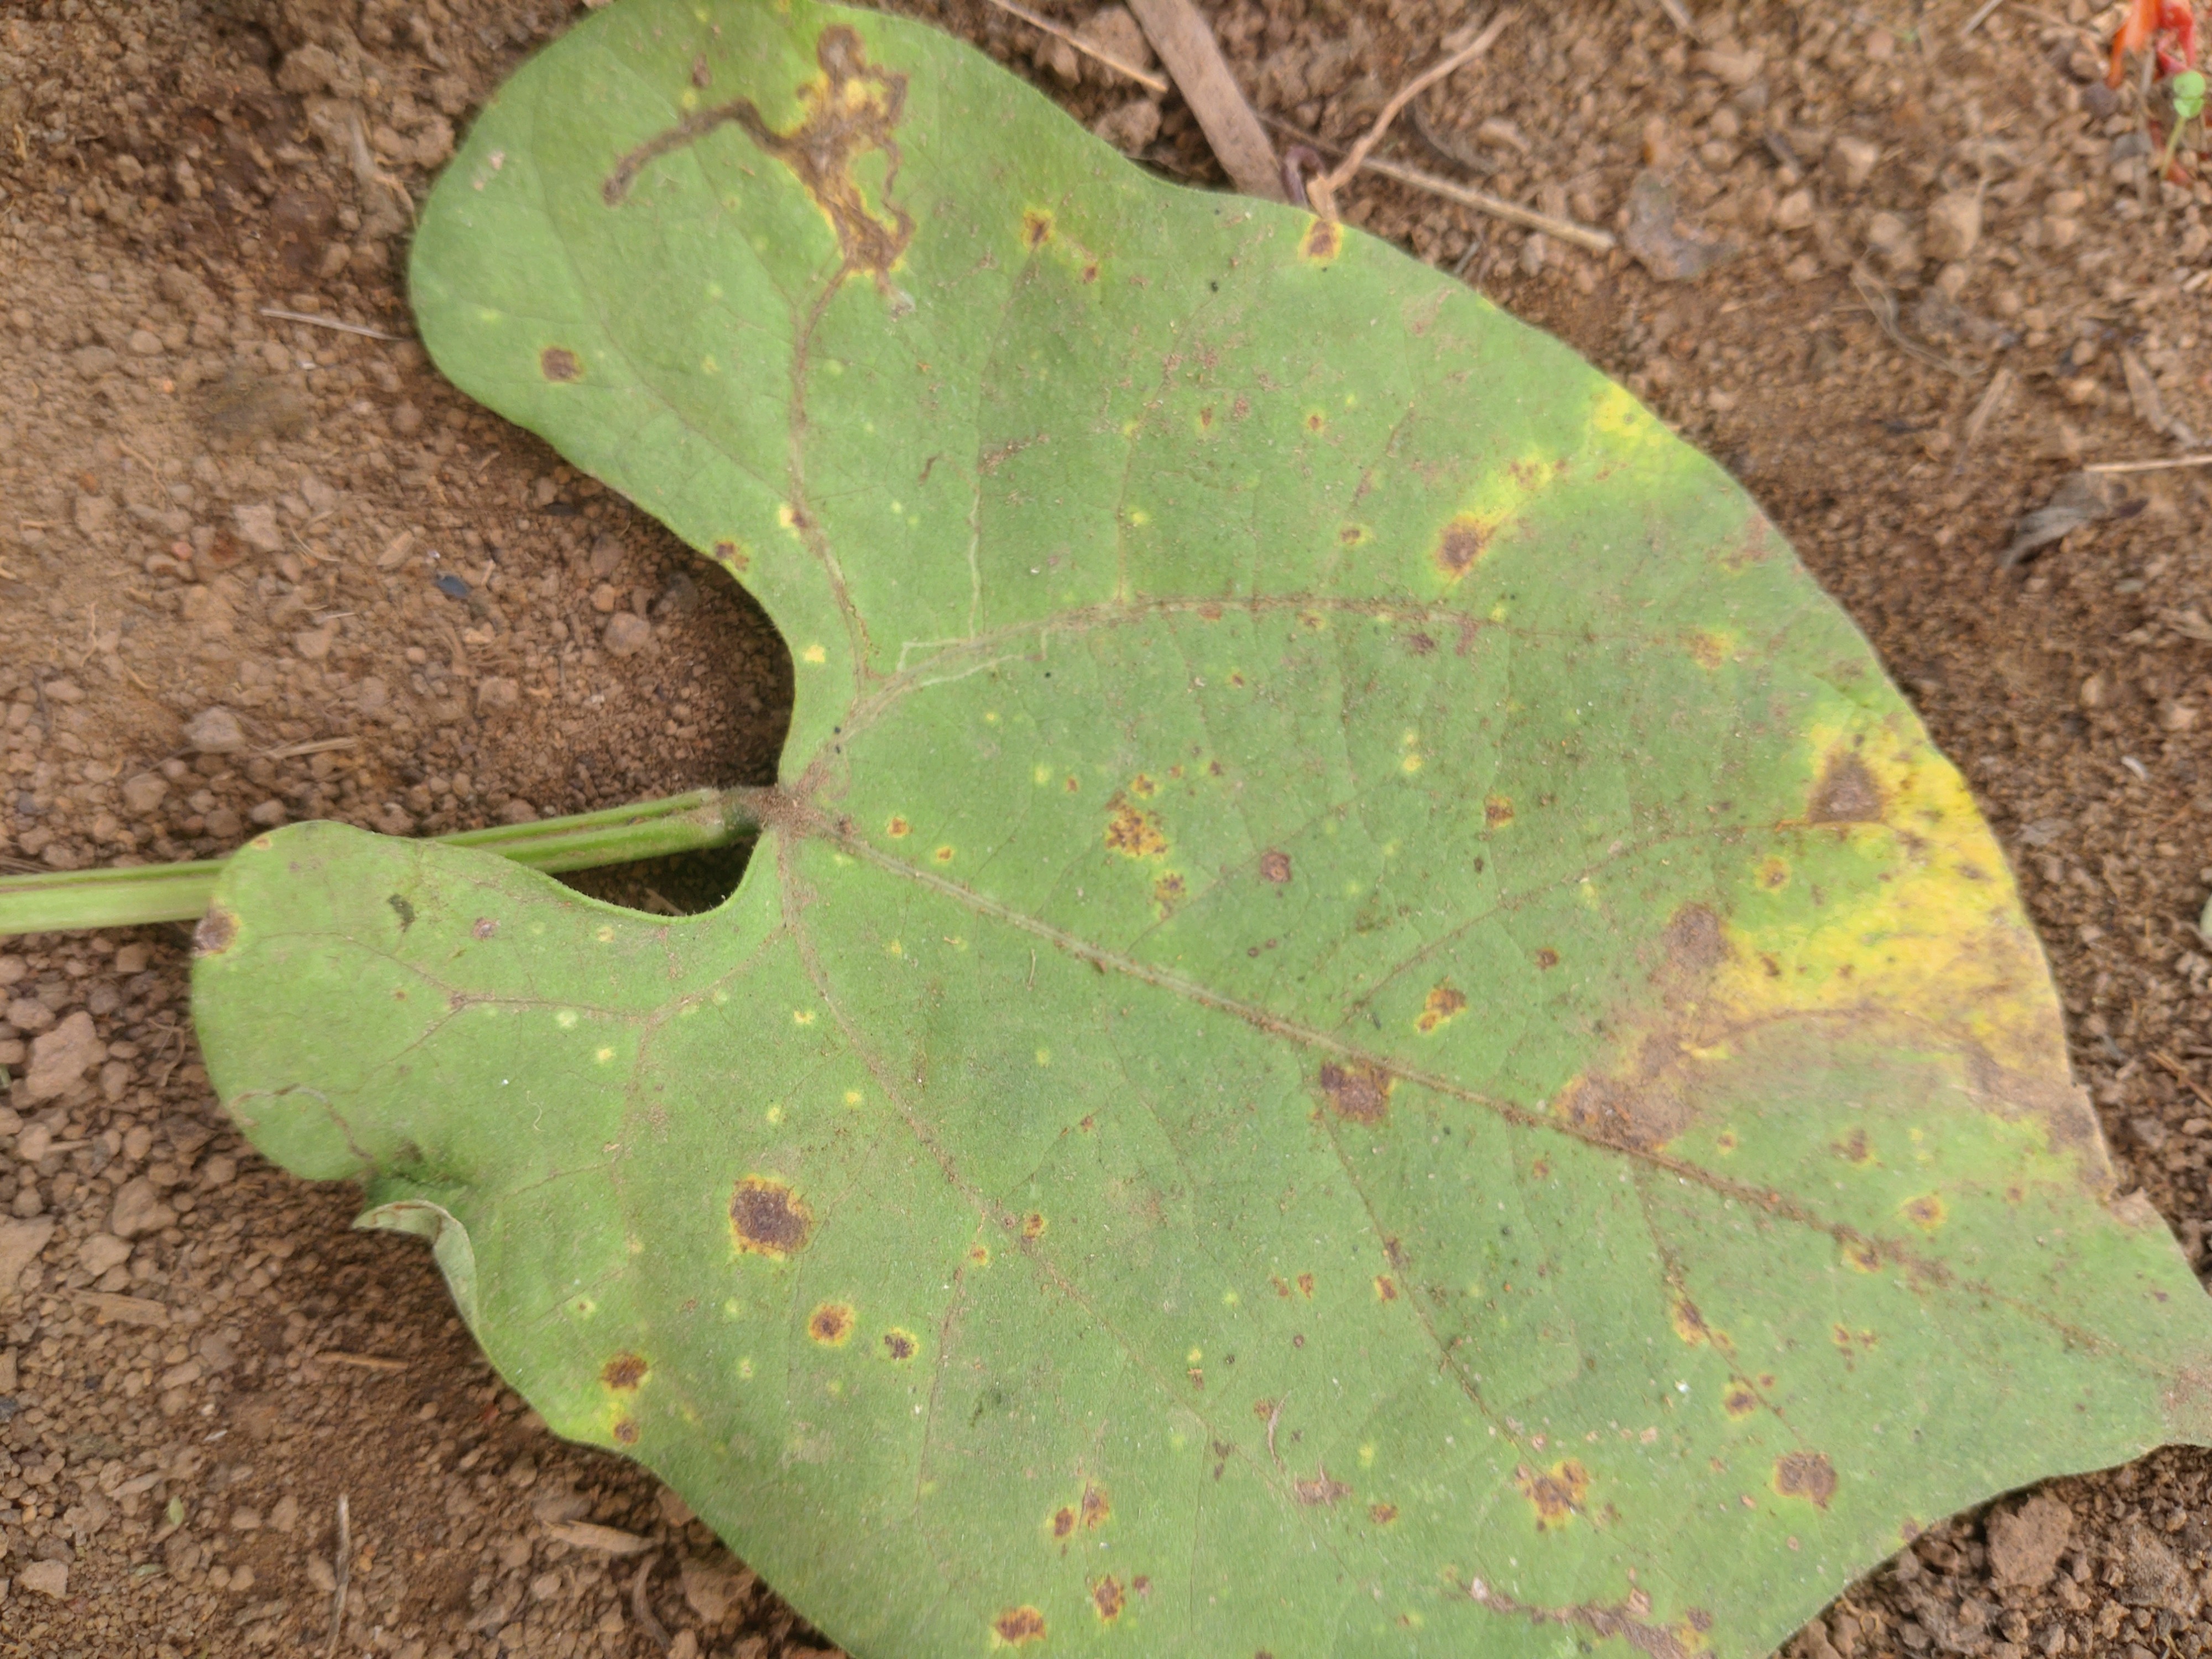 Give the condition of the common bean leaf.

rust
